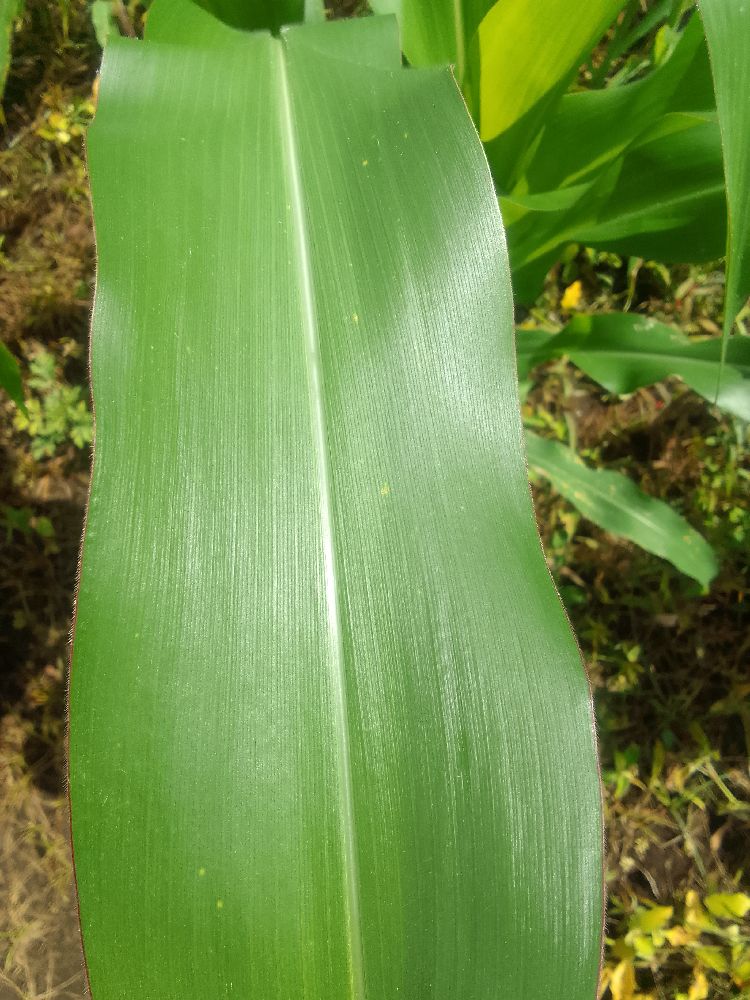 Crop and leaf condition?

maize, healthy
